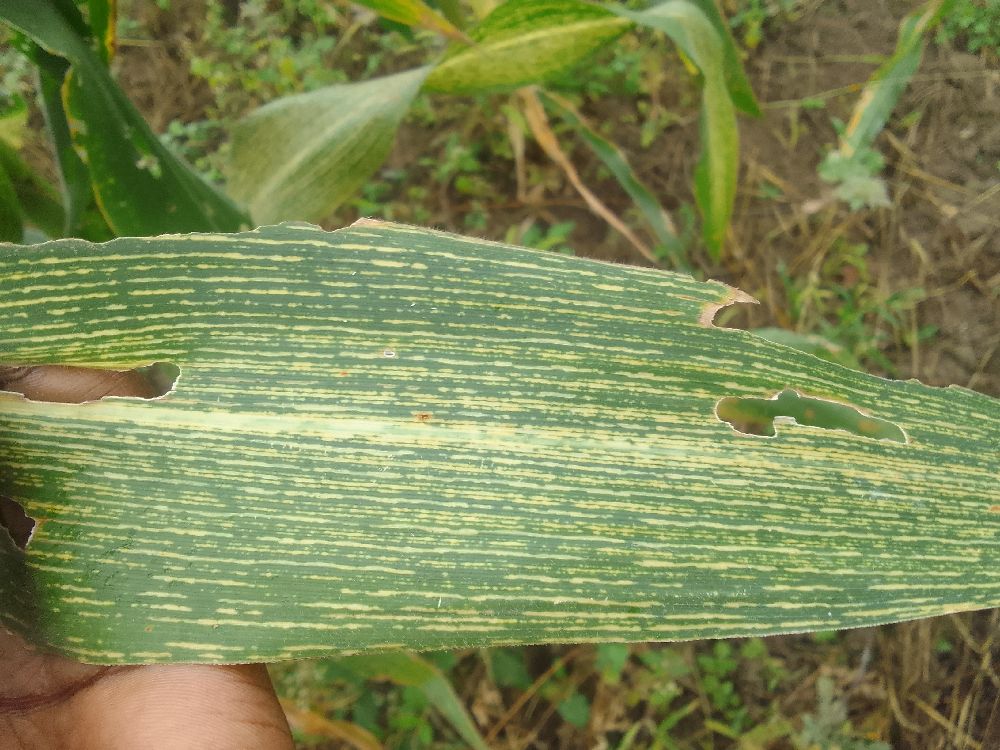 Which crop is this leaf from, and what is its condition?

maize, maize streak virus
